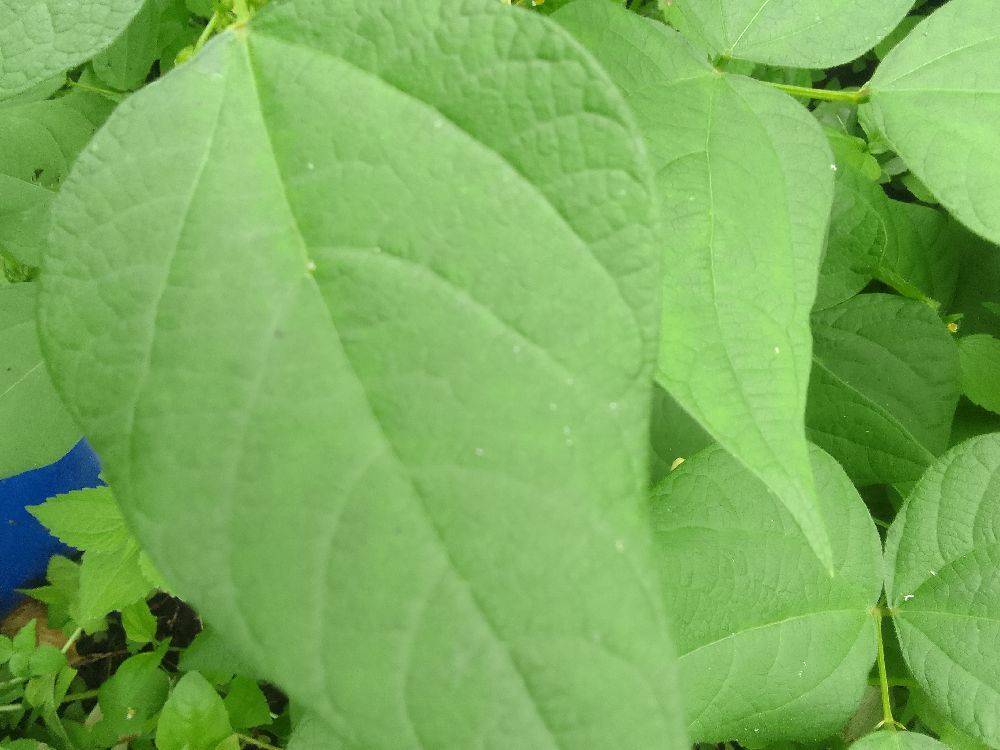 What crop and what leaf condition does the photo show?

common bean, healthy
